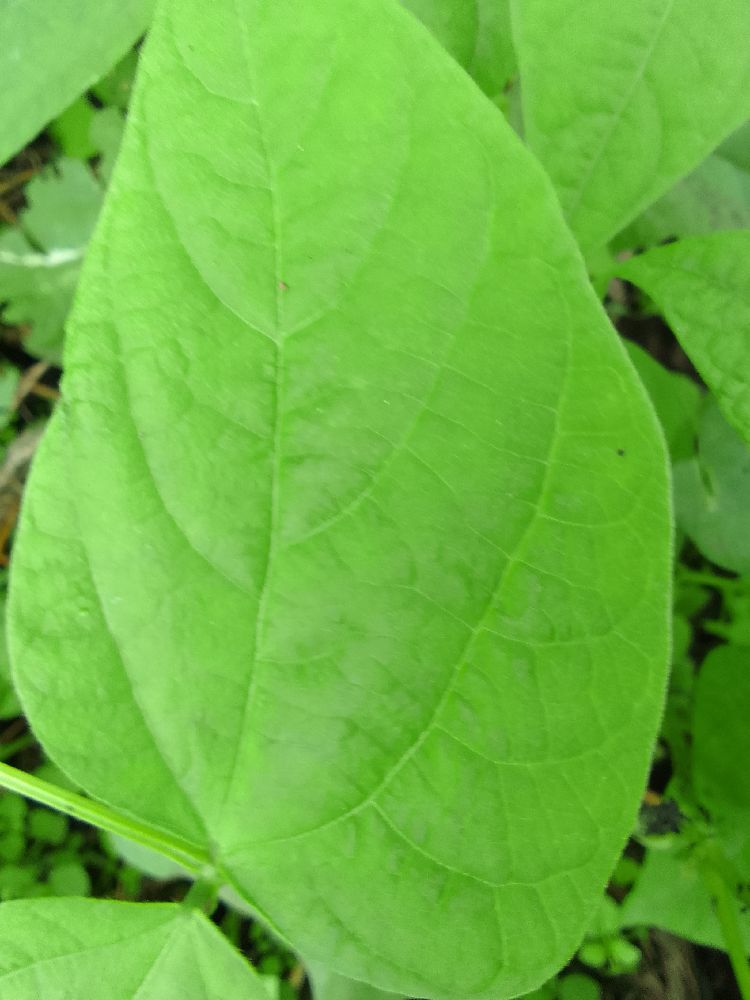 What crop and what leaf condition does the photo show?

common bean, healthy
